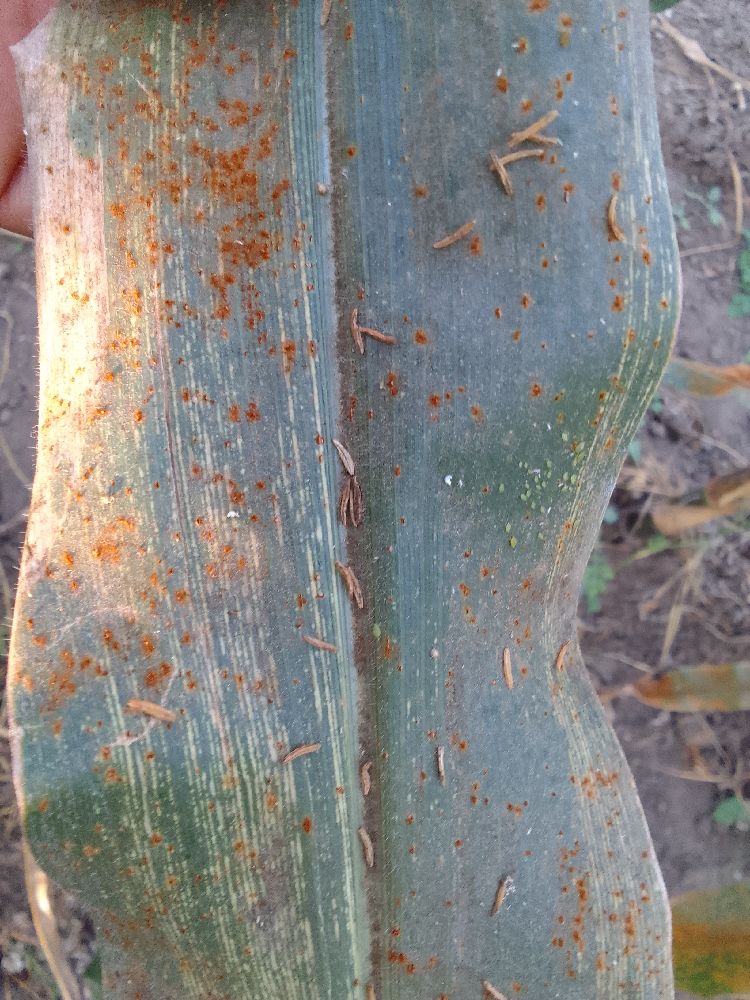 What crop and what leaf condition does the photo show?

maize, maize streak virus
